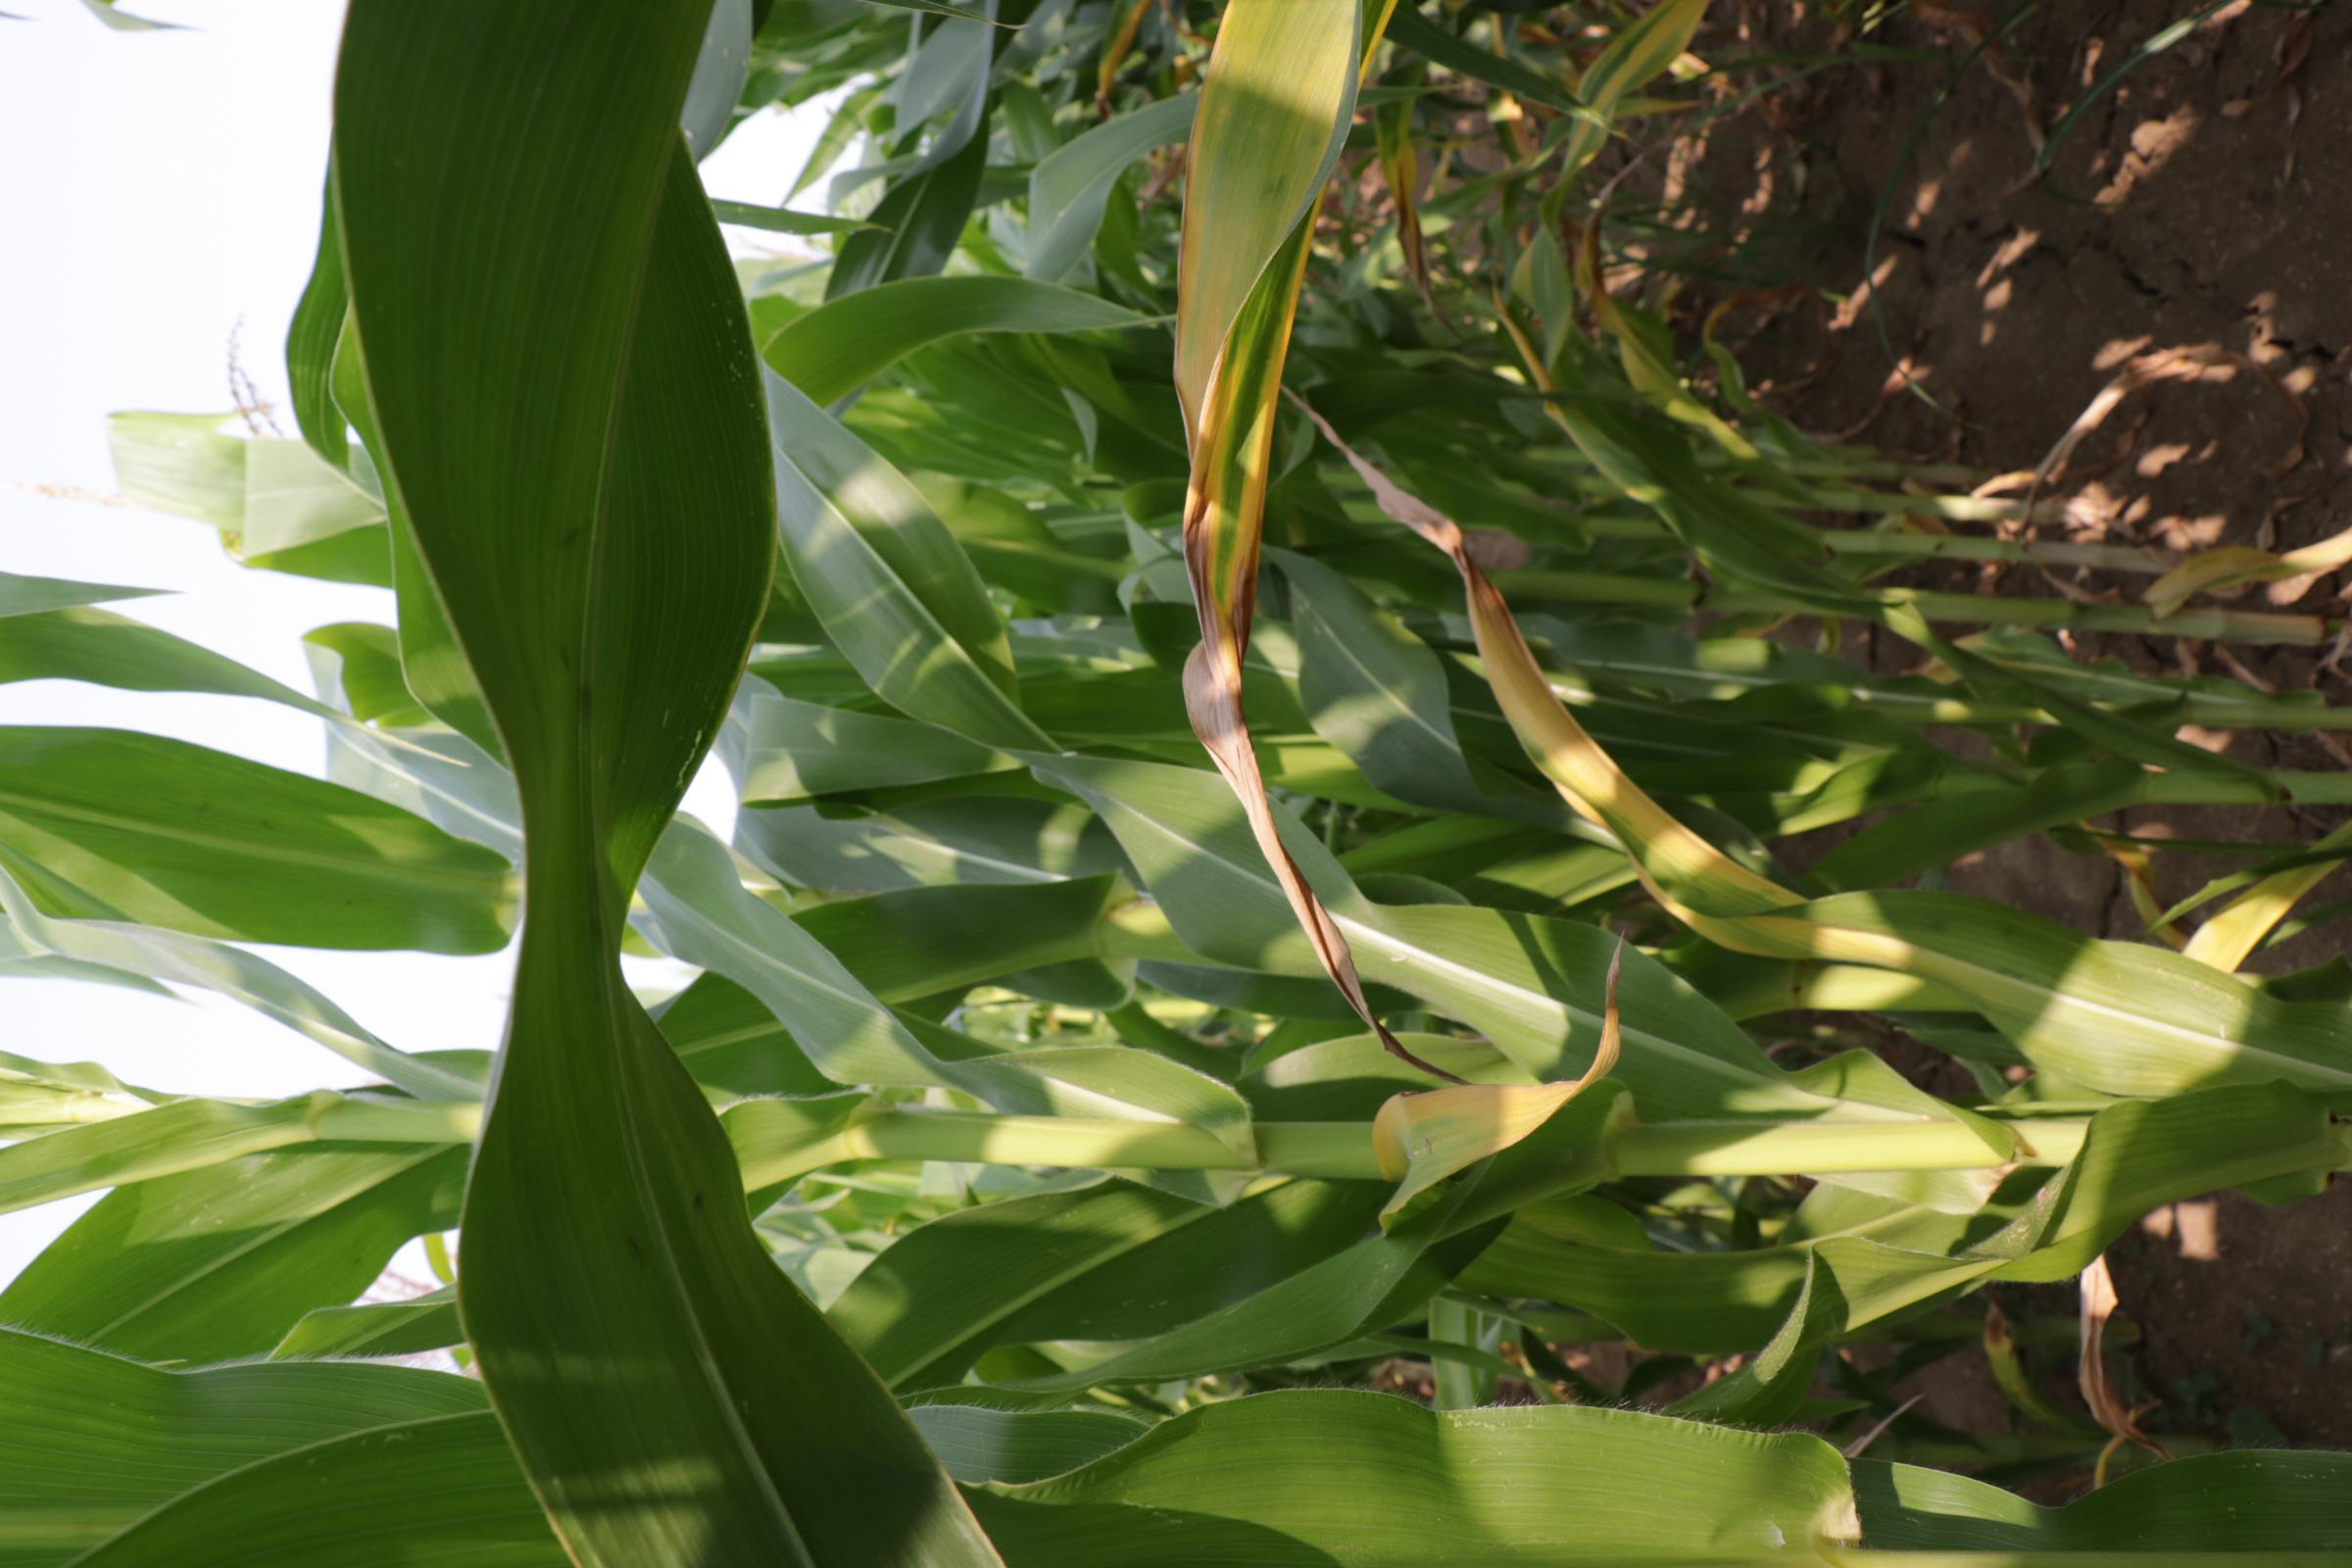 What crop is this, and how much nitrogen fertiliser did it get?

maize, reduced nitrogen fertilisation
